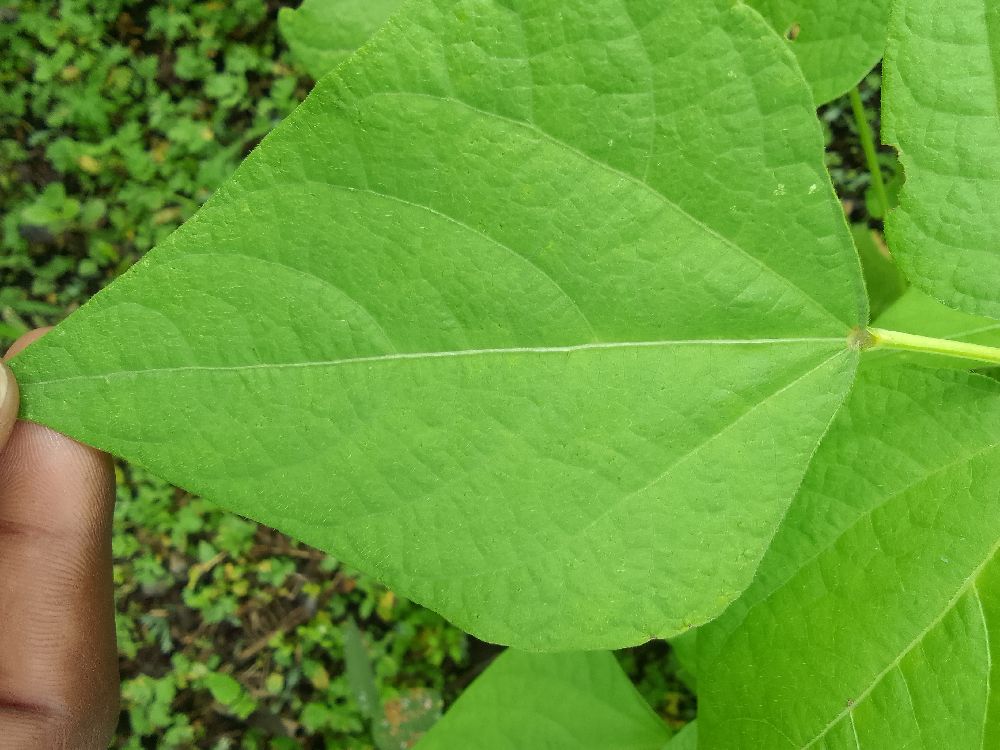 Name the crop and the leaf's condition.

common bean, healthy
